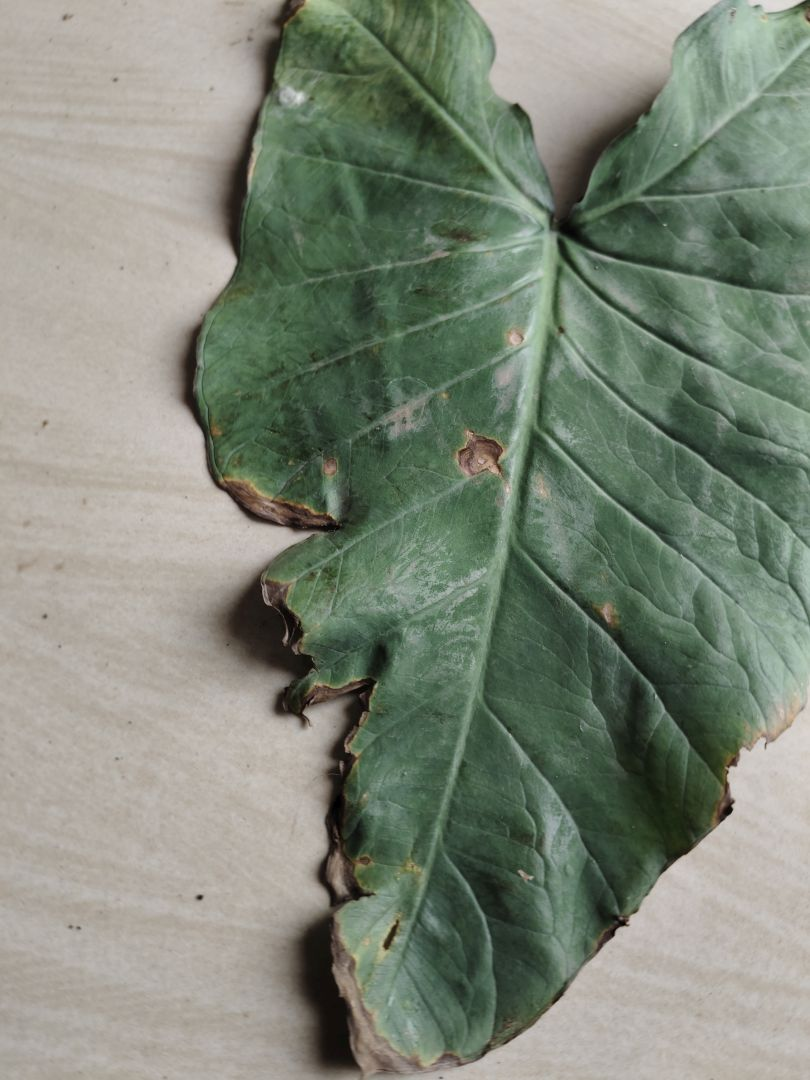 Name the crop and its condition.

taro, leaf blight
